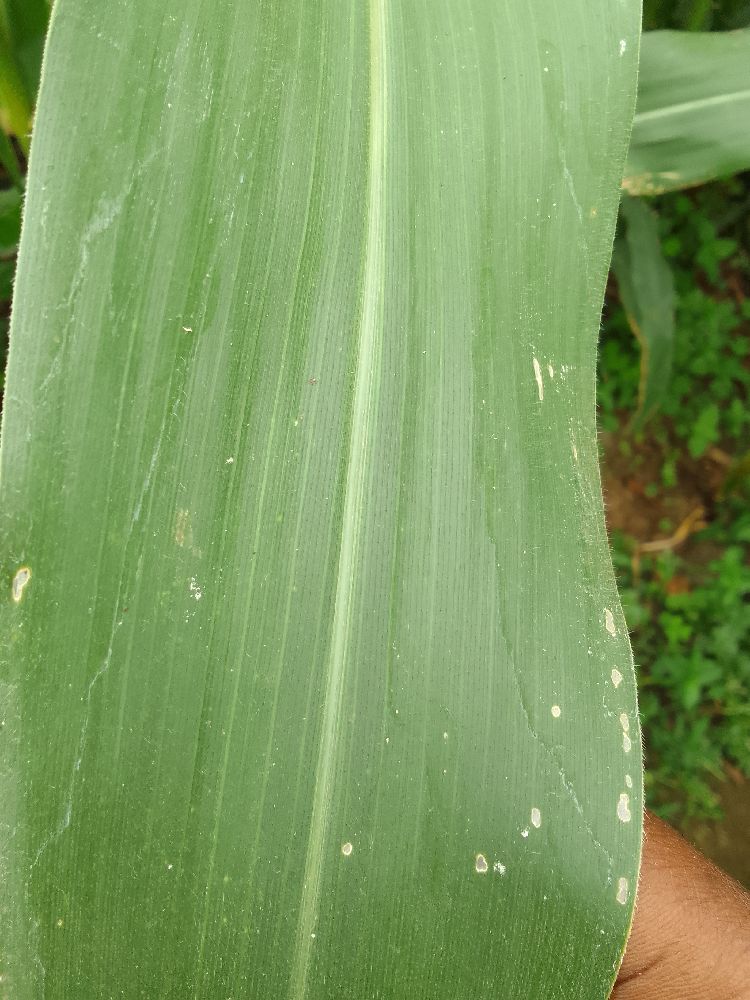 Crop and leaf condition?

maize, healthy
